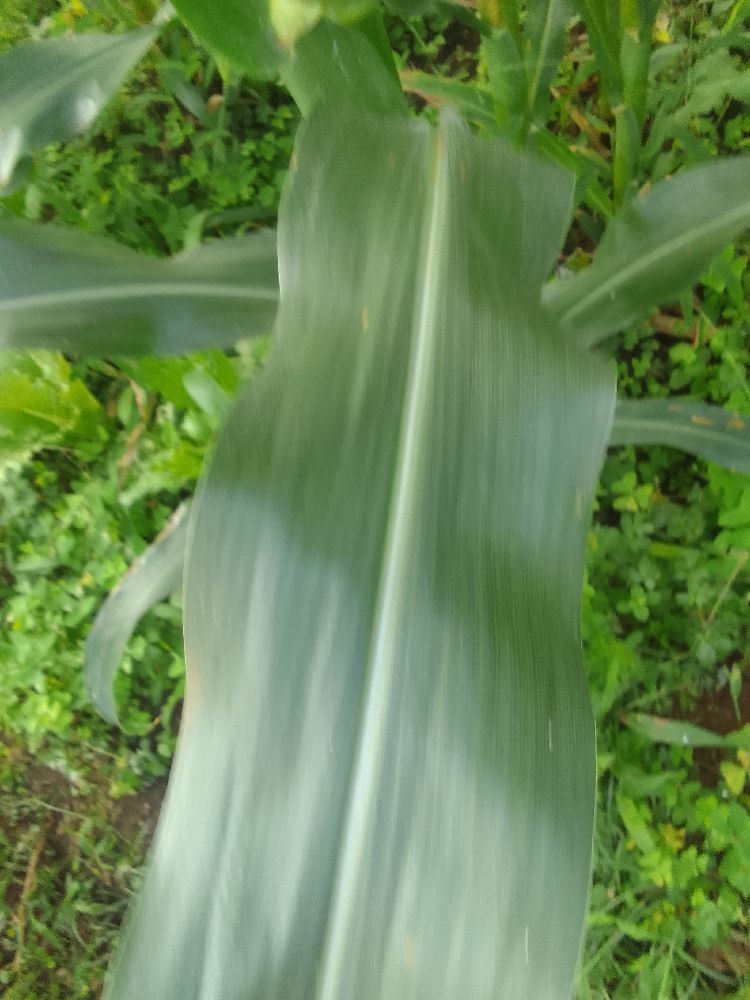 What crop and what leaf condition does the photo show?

maize, healthy
